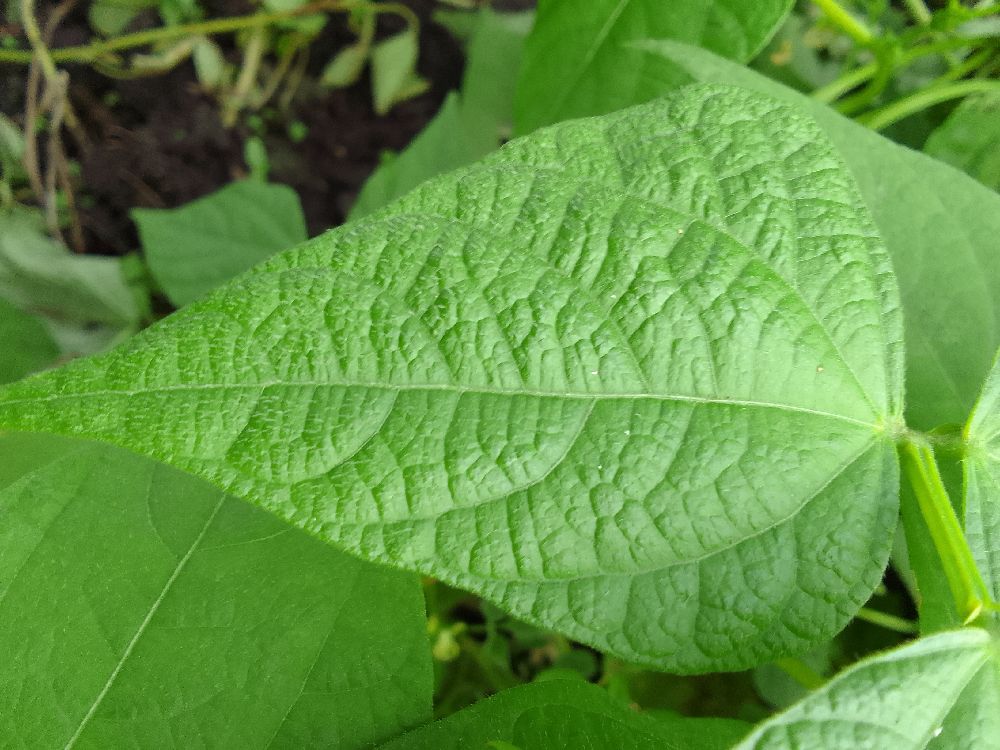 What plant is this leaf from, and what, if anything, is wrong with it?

common bean, healthy
